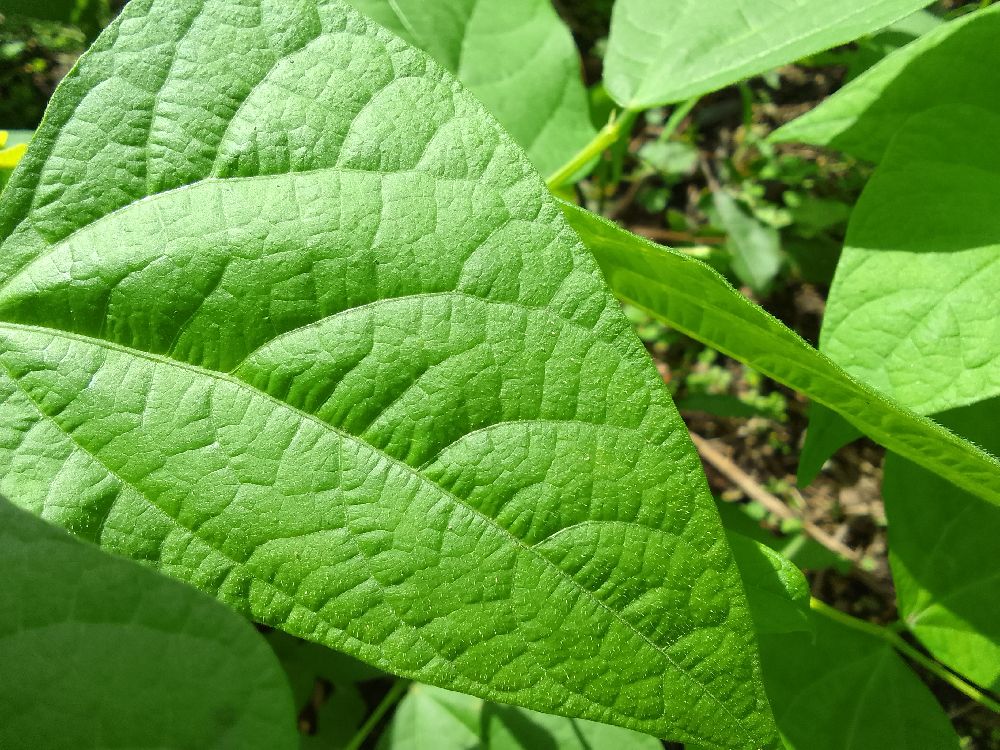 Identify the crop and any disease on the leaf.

common bean, healthy
